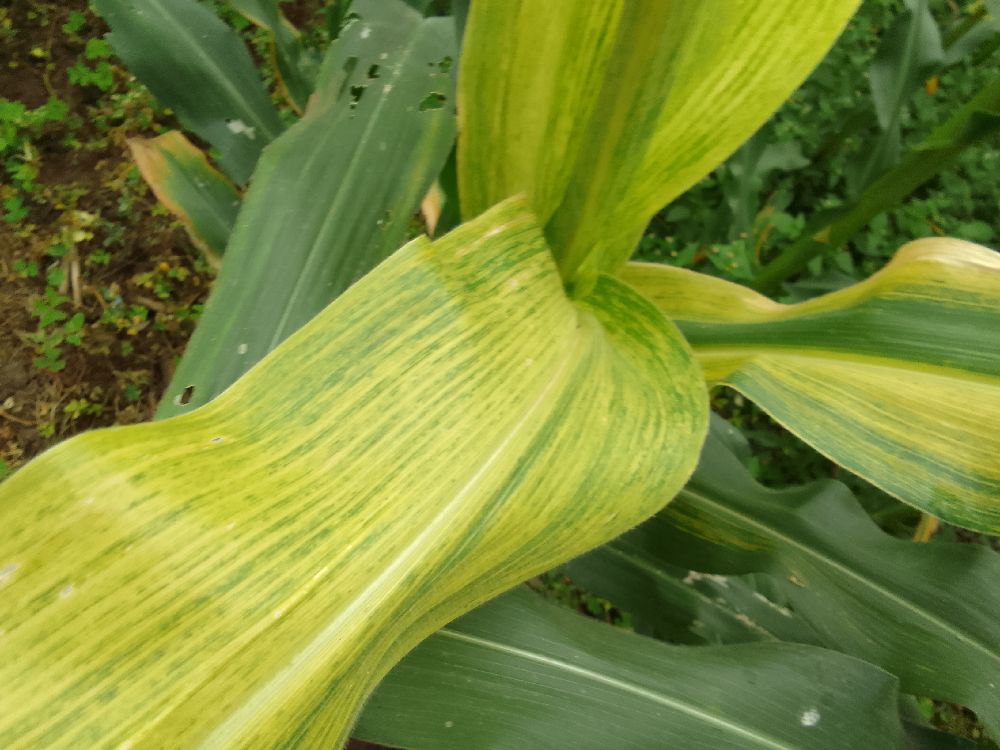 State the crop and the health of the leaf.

maize, healthy
